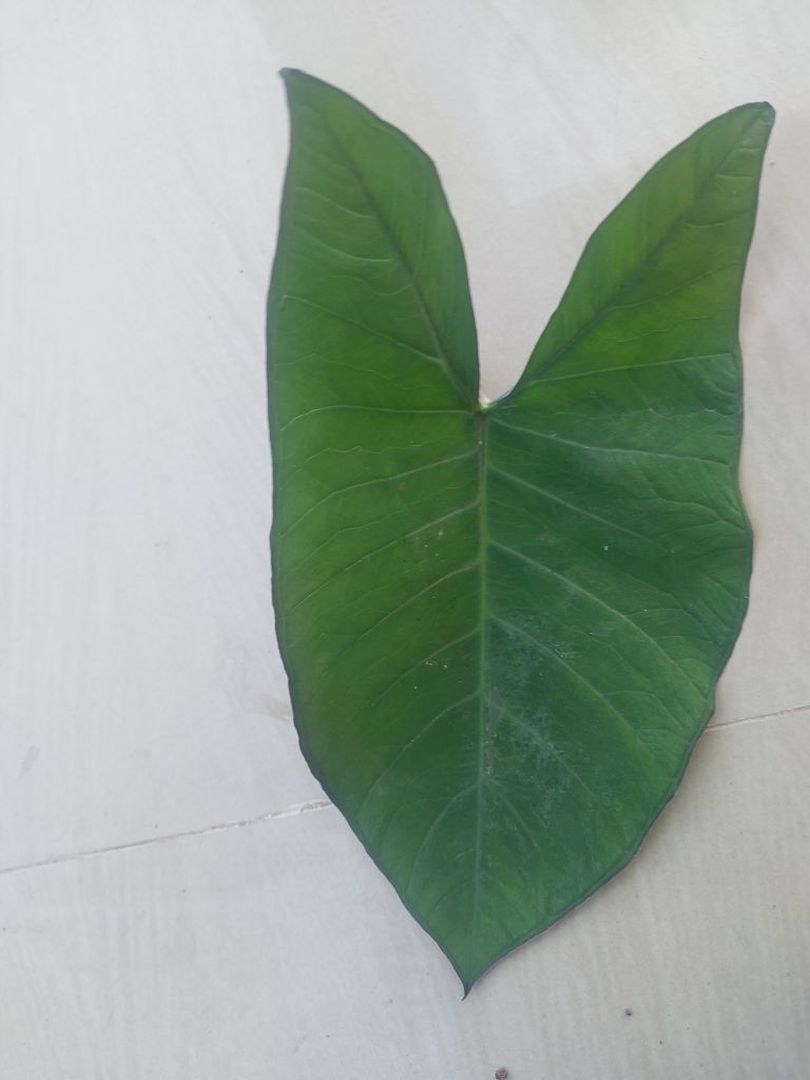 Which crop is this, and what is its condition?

taro, healthy
